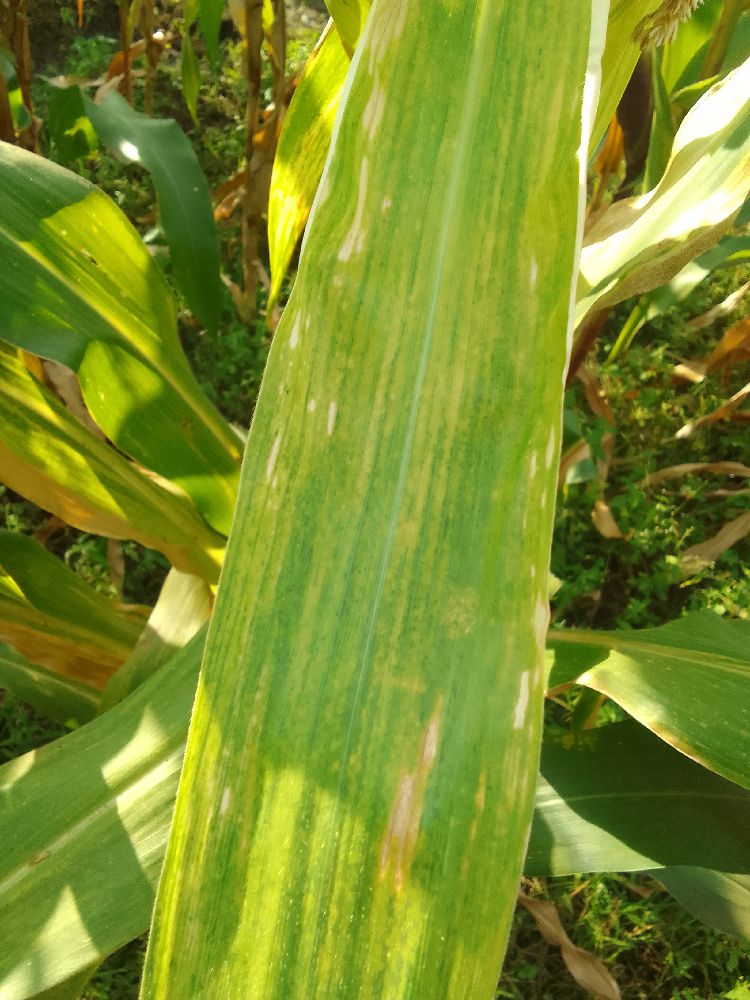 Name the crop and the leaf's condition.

maize, maize lethal necrosis
